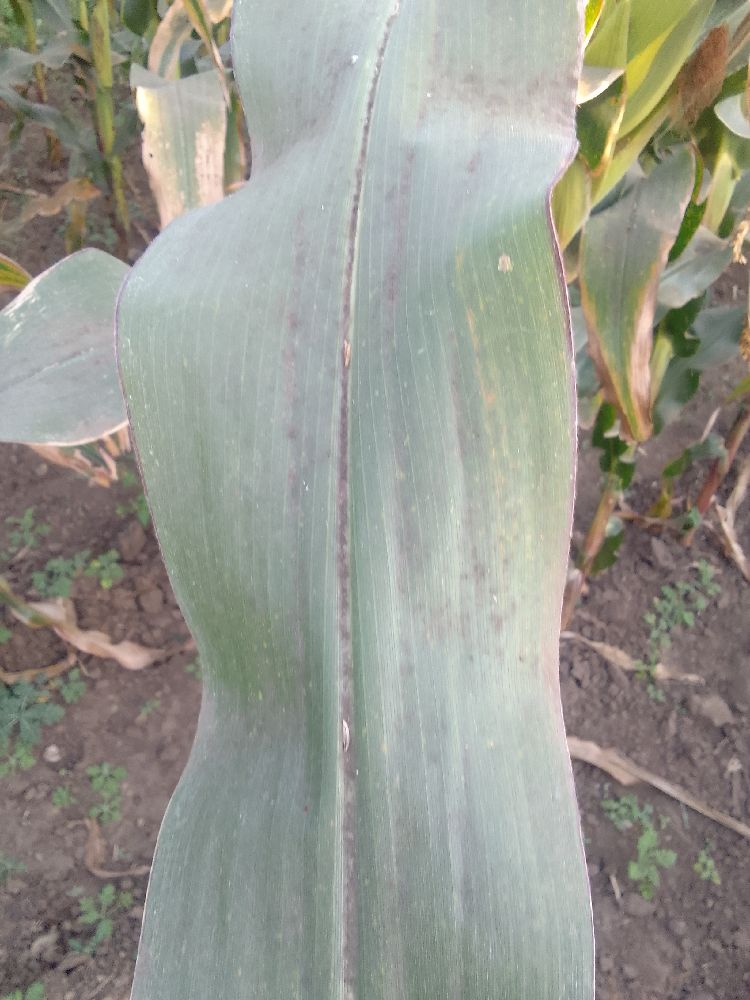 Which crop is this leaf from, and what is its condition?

maize, healthy
